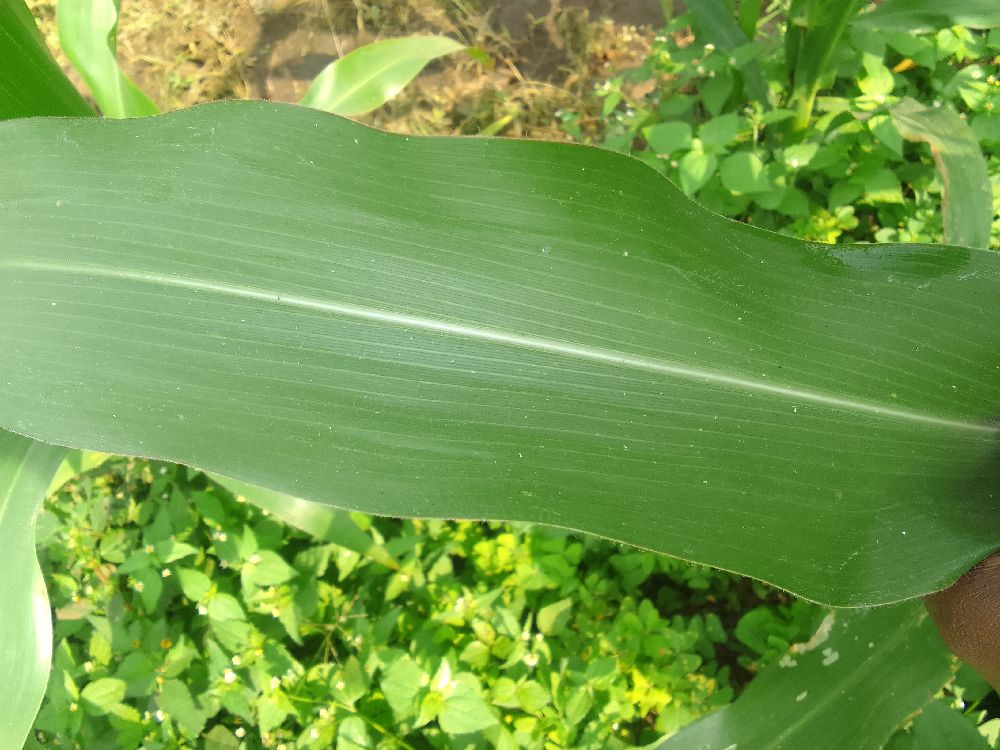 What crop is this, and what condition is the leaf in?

maize, healthy
